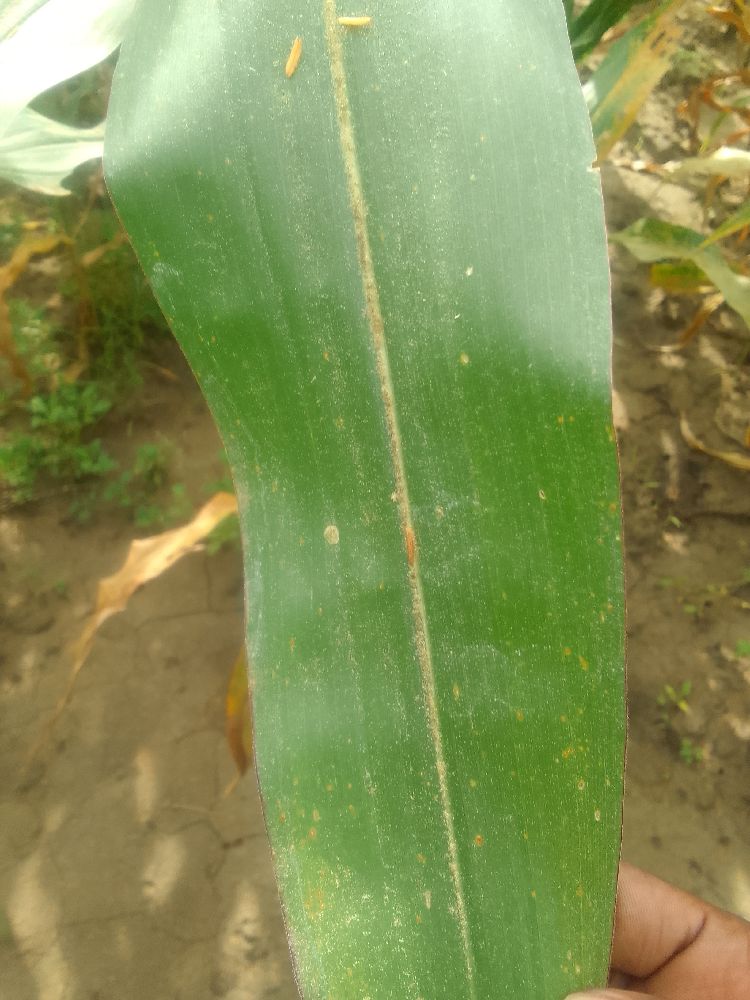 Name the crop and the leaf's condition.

maize, healthy
